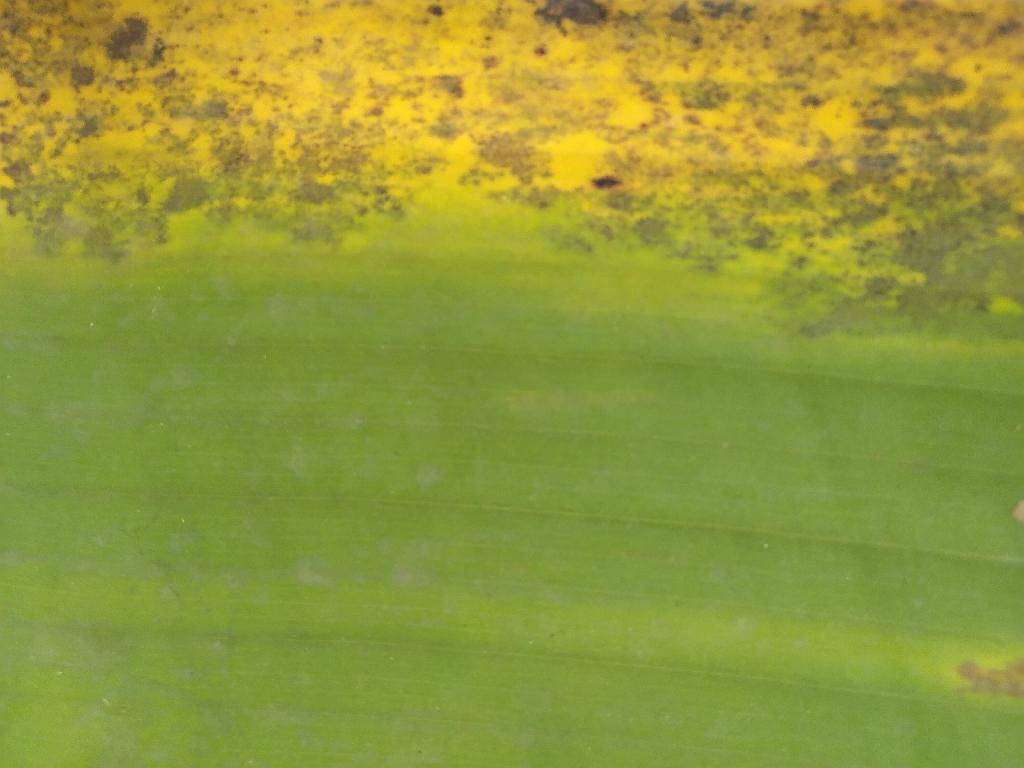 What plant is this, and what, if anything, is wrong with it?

banana, black sigatoka
